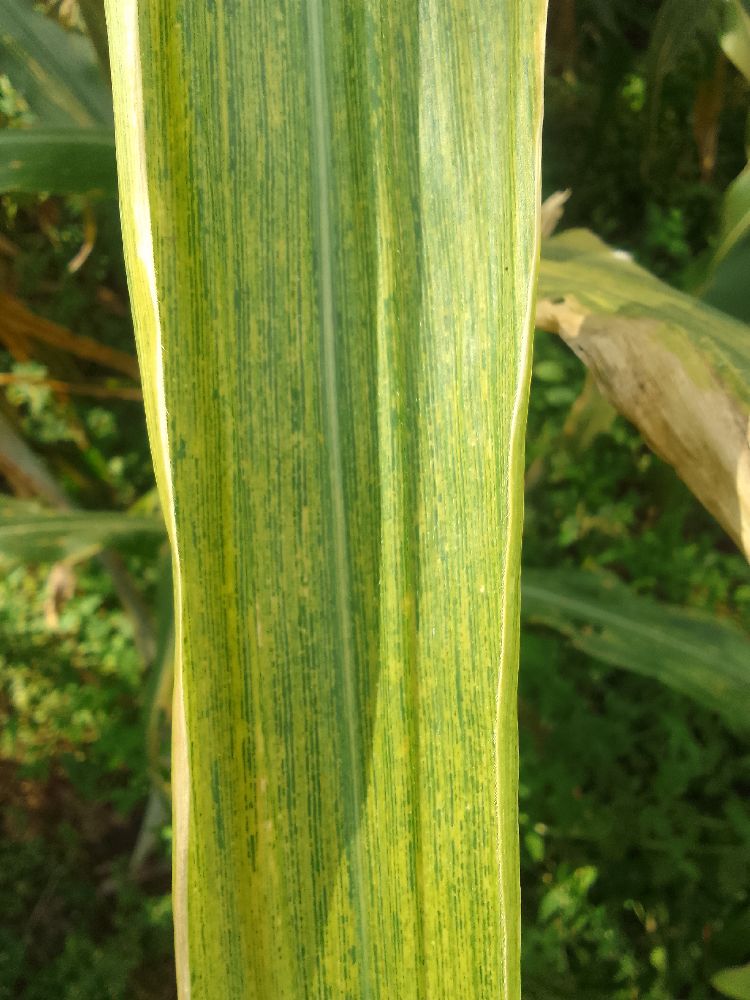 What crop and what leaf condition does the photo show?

maize, maize lethal necrosis
